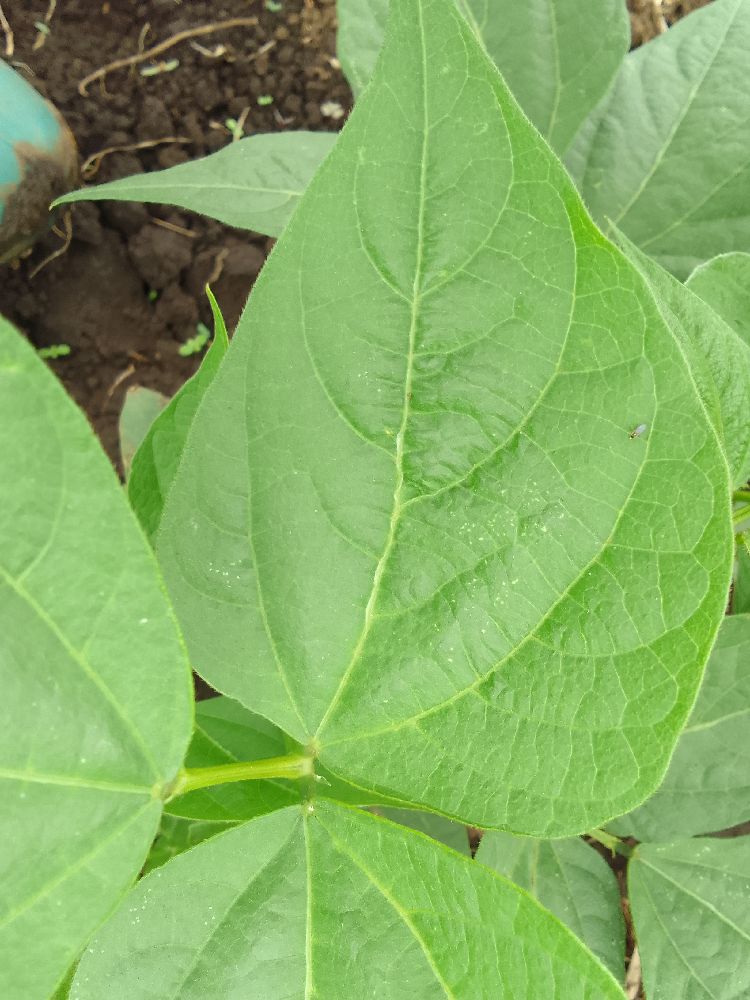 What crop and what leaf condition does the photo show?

common bean, healthy
